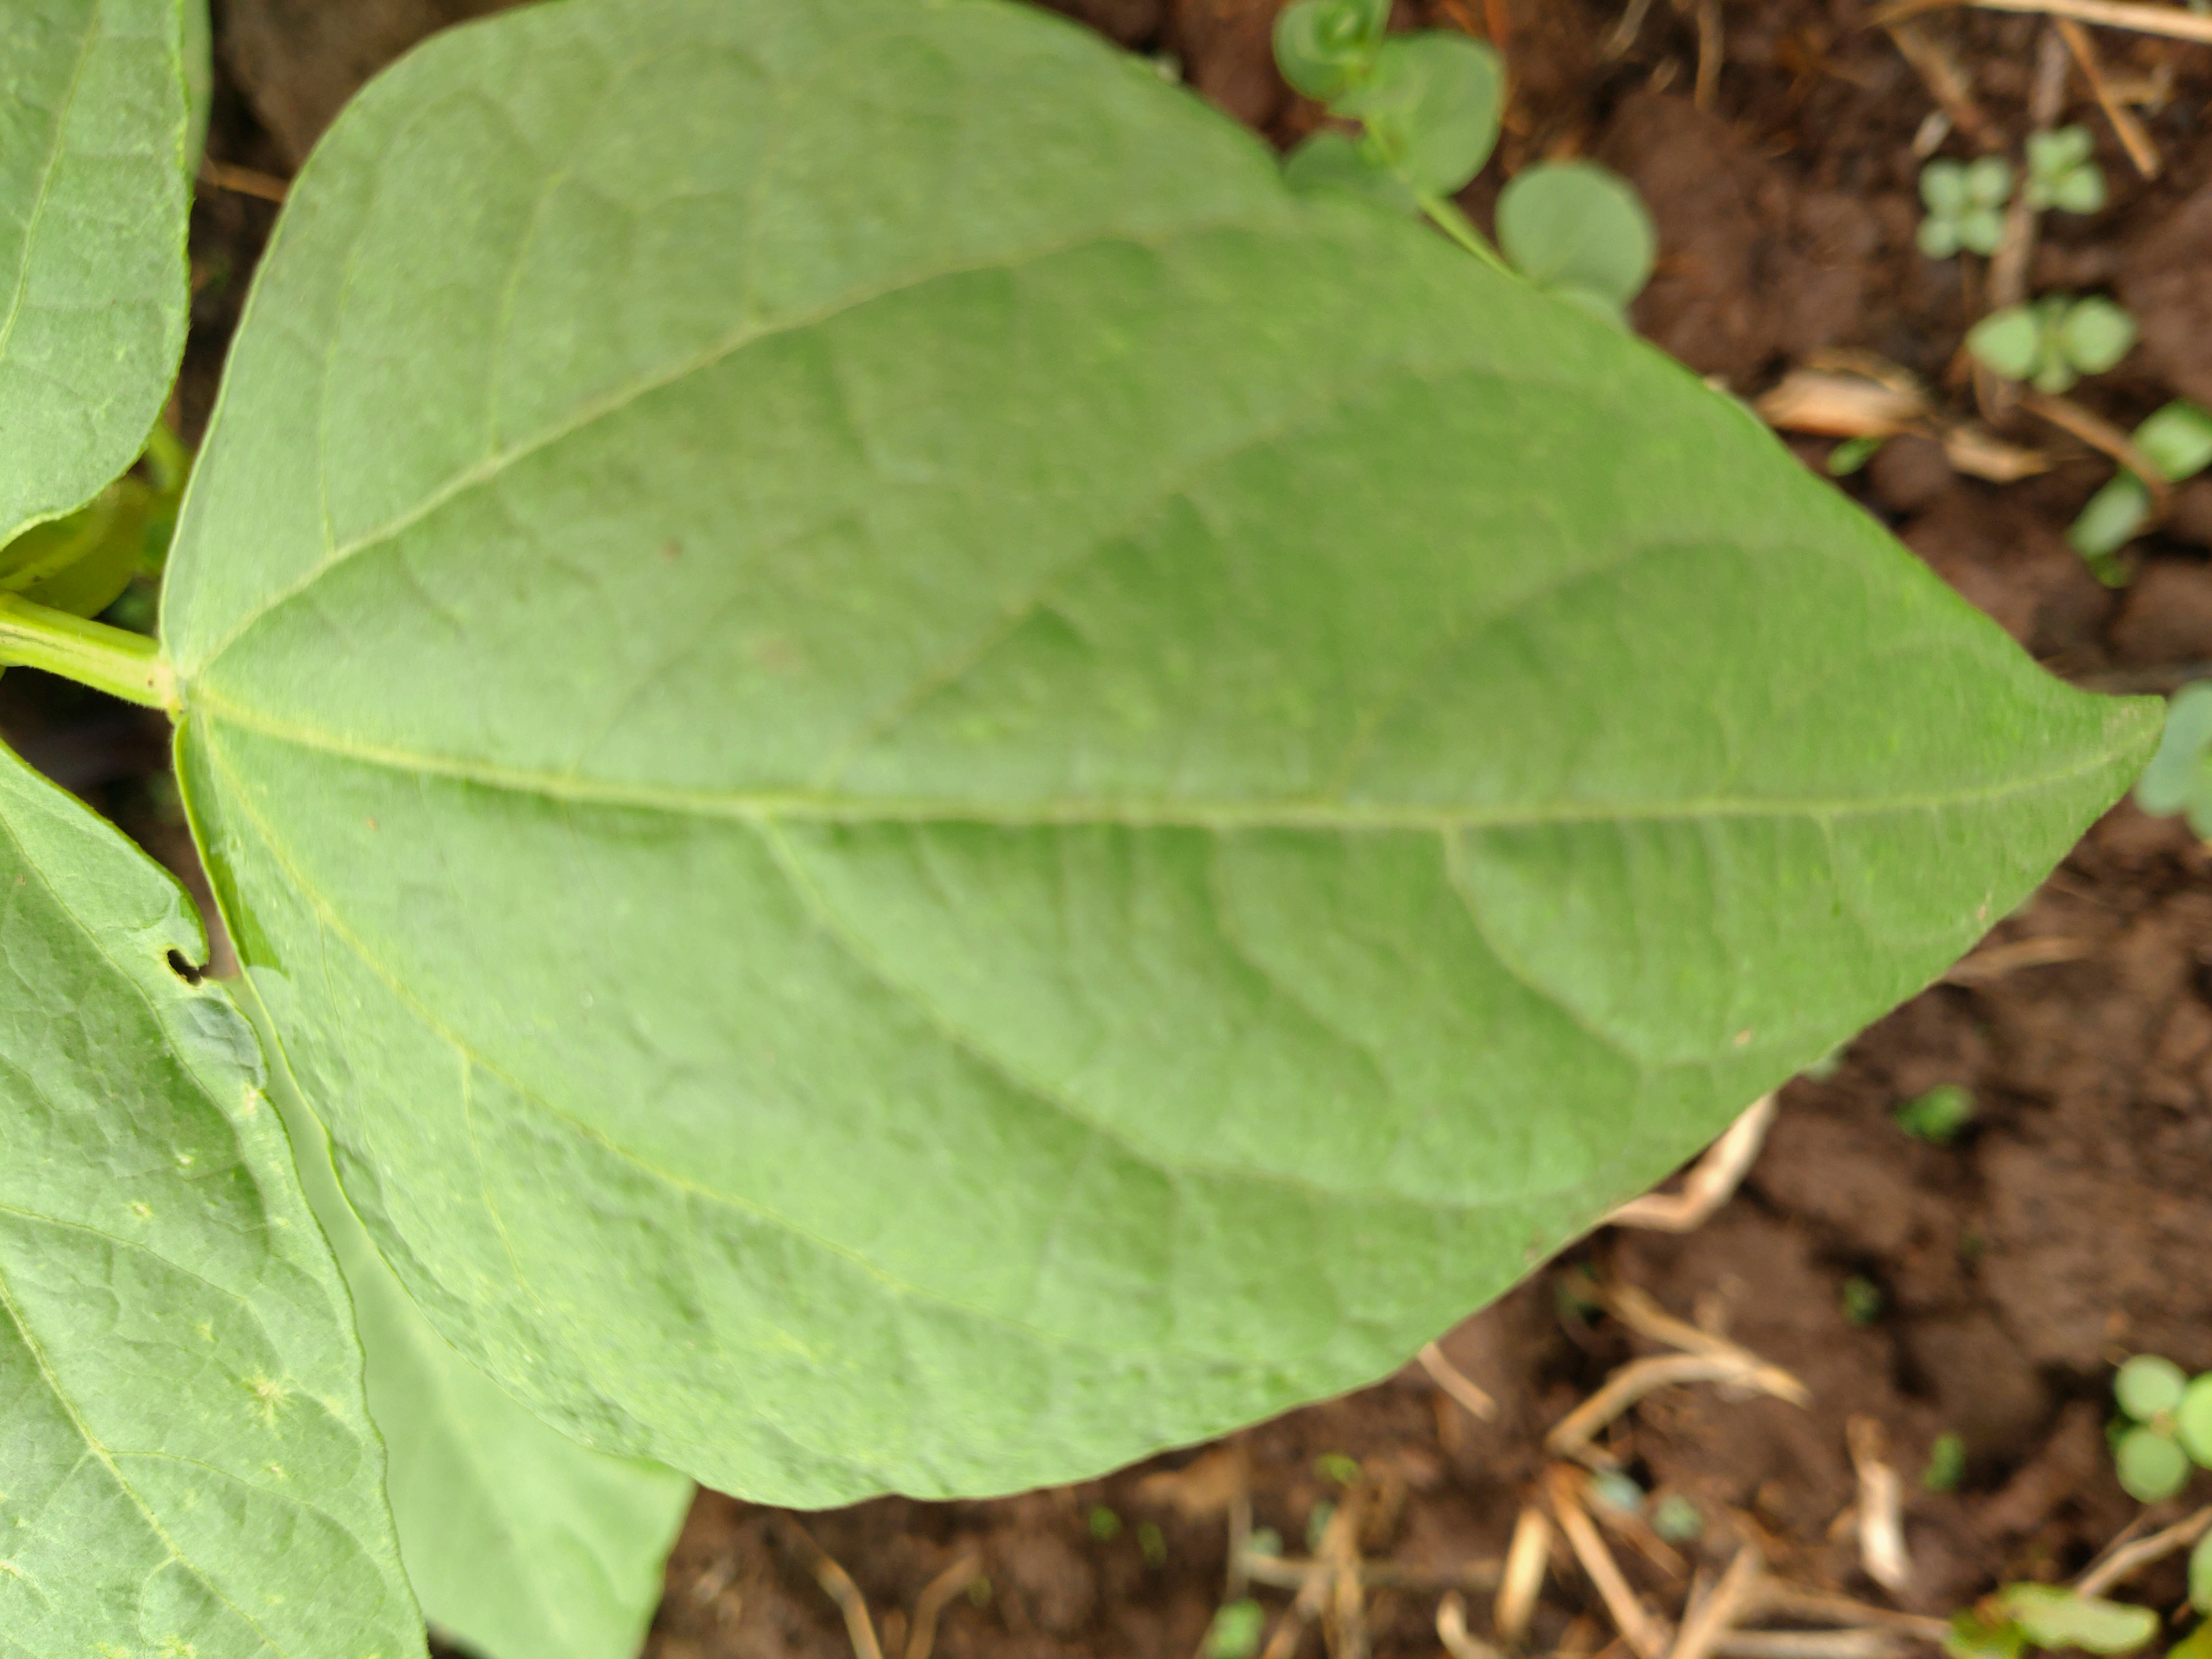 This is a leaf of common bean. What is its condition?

healthy
